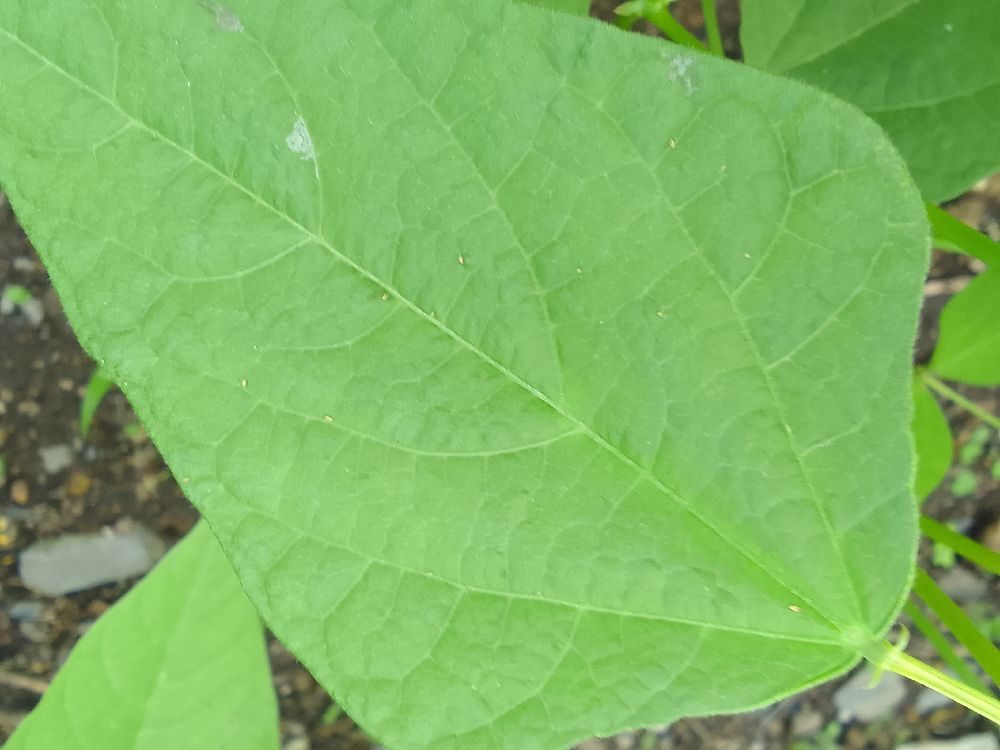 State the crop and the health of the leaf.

common bean, healthy
